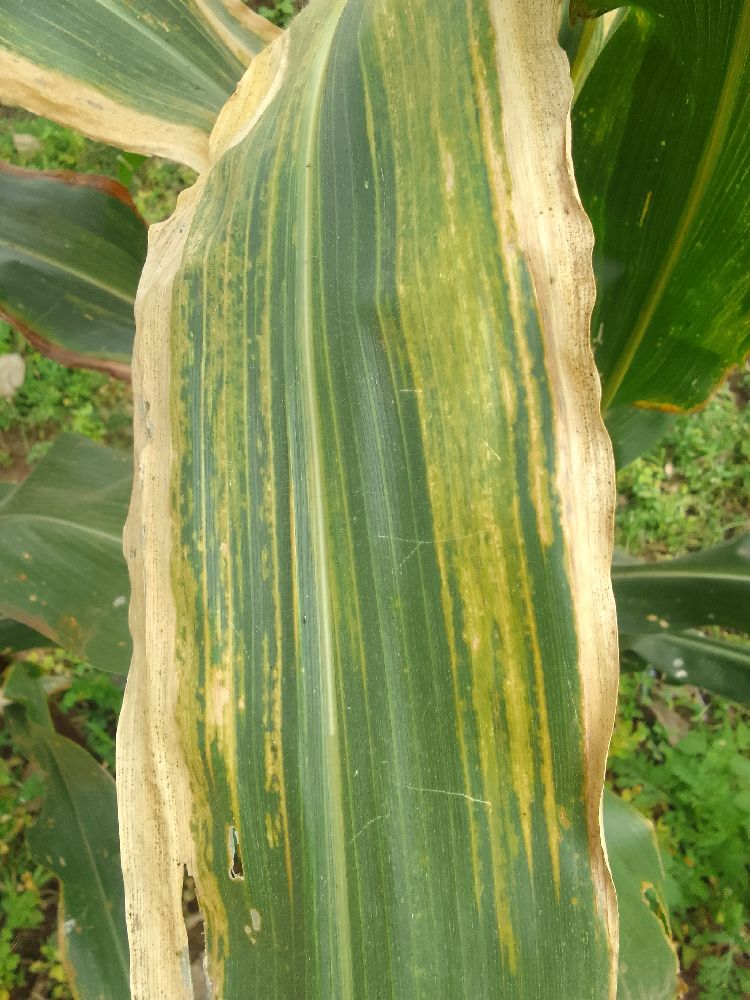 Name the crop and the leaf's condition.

maize, maize lethal necrosis
